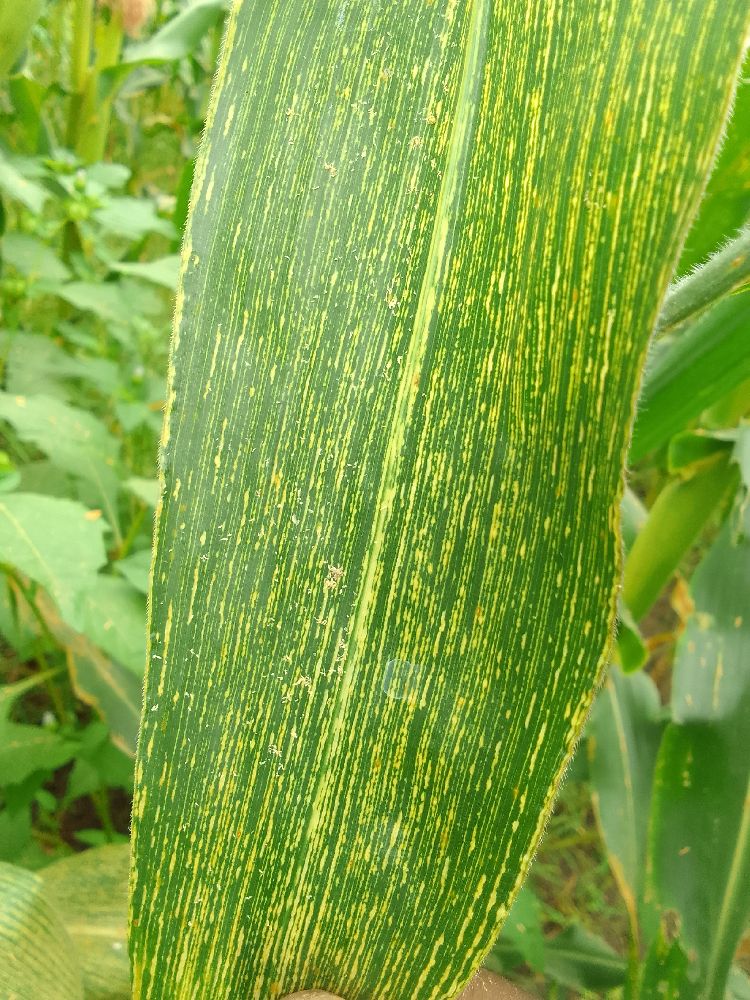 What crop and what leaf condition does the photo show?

maize, maize streak virus
